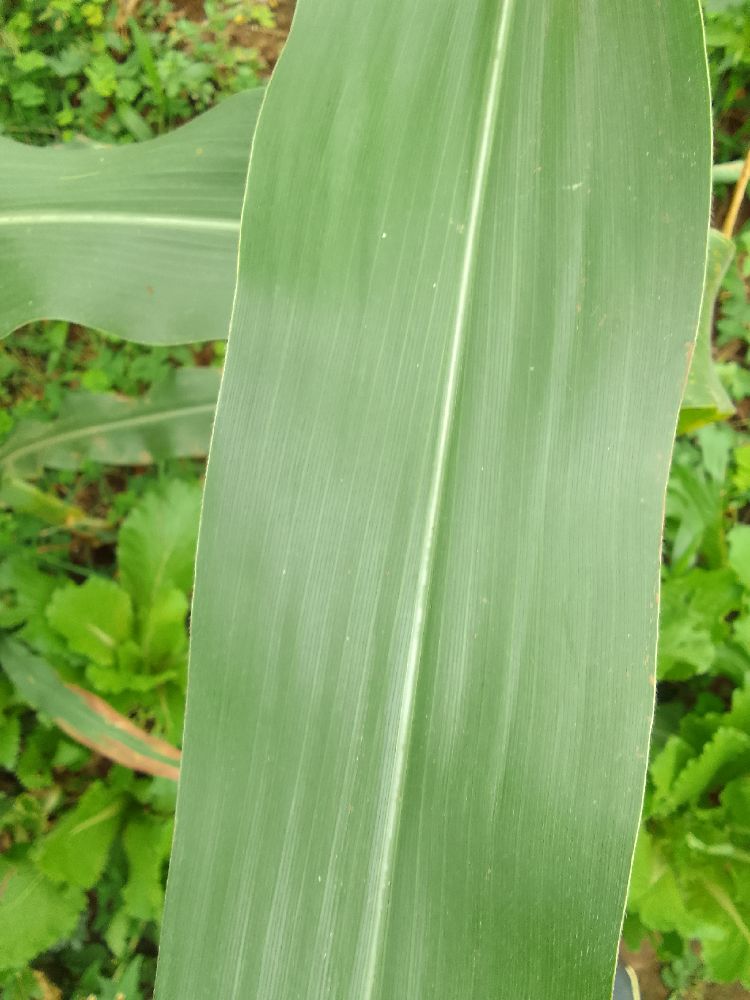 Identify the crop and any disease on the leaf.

maize, healthy
